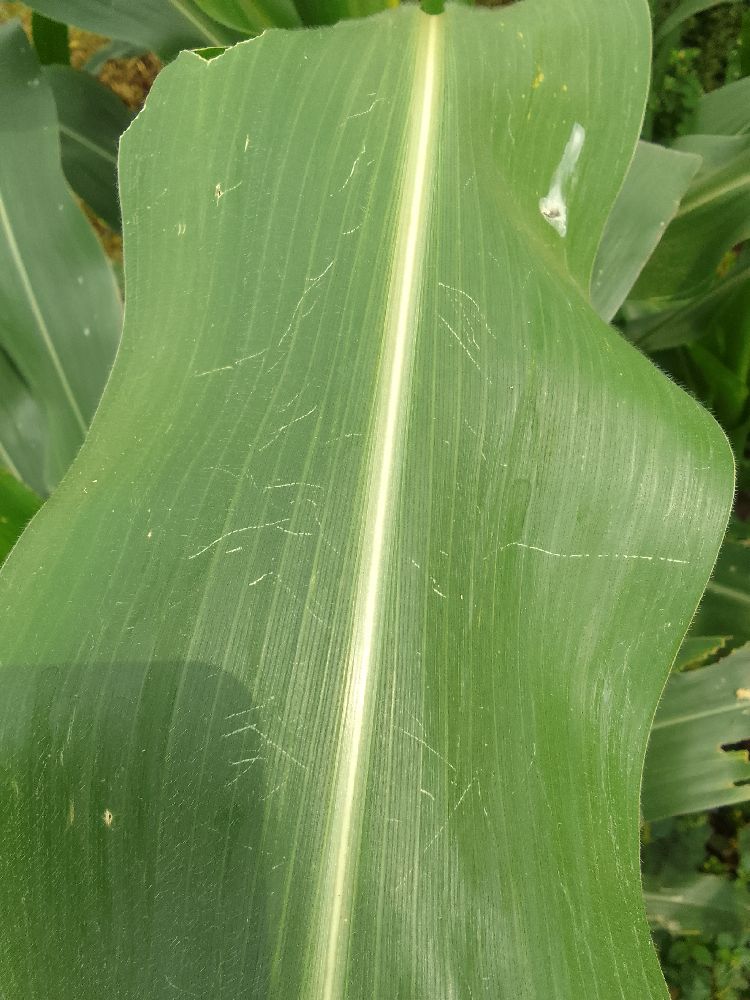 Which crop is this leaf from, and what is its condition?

maize, healthy
